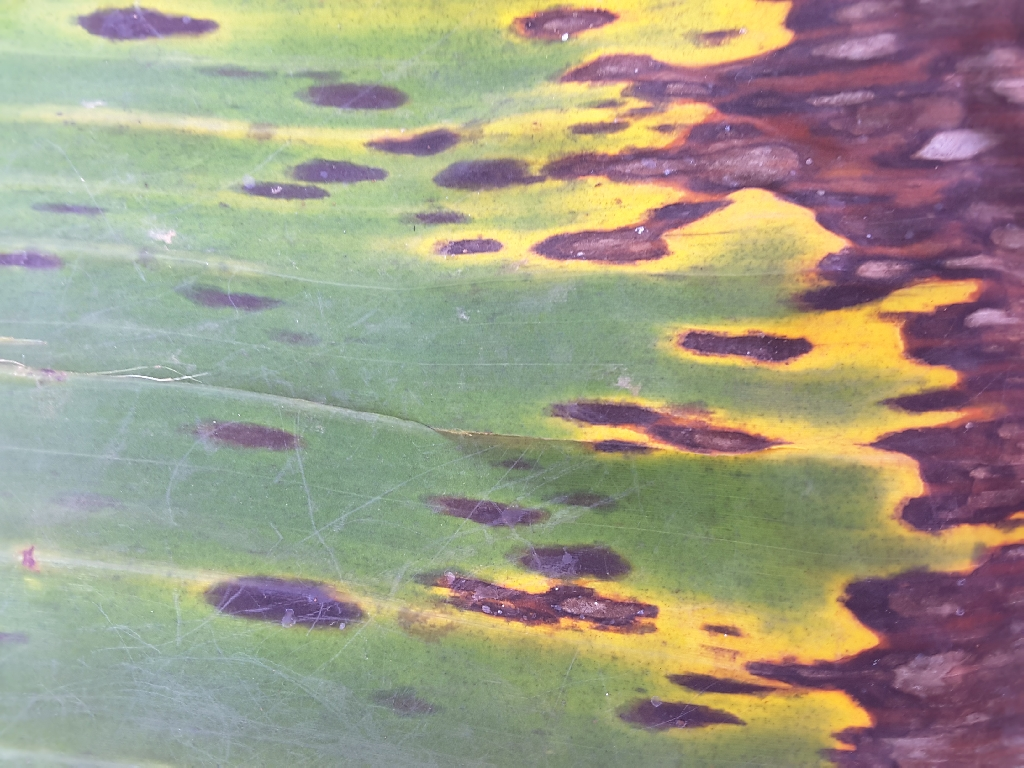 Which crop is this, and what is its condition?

banana, black sigatoka
